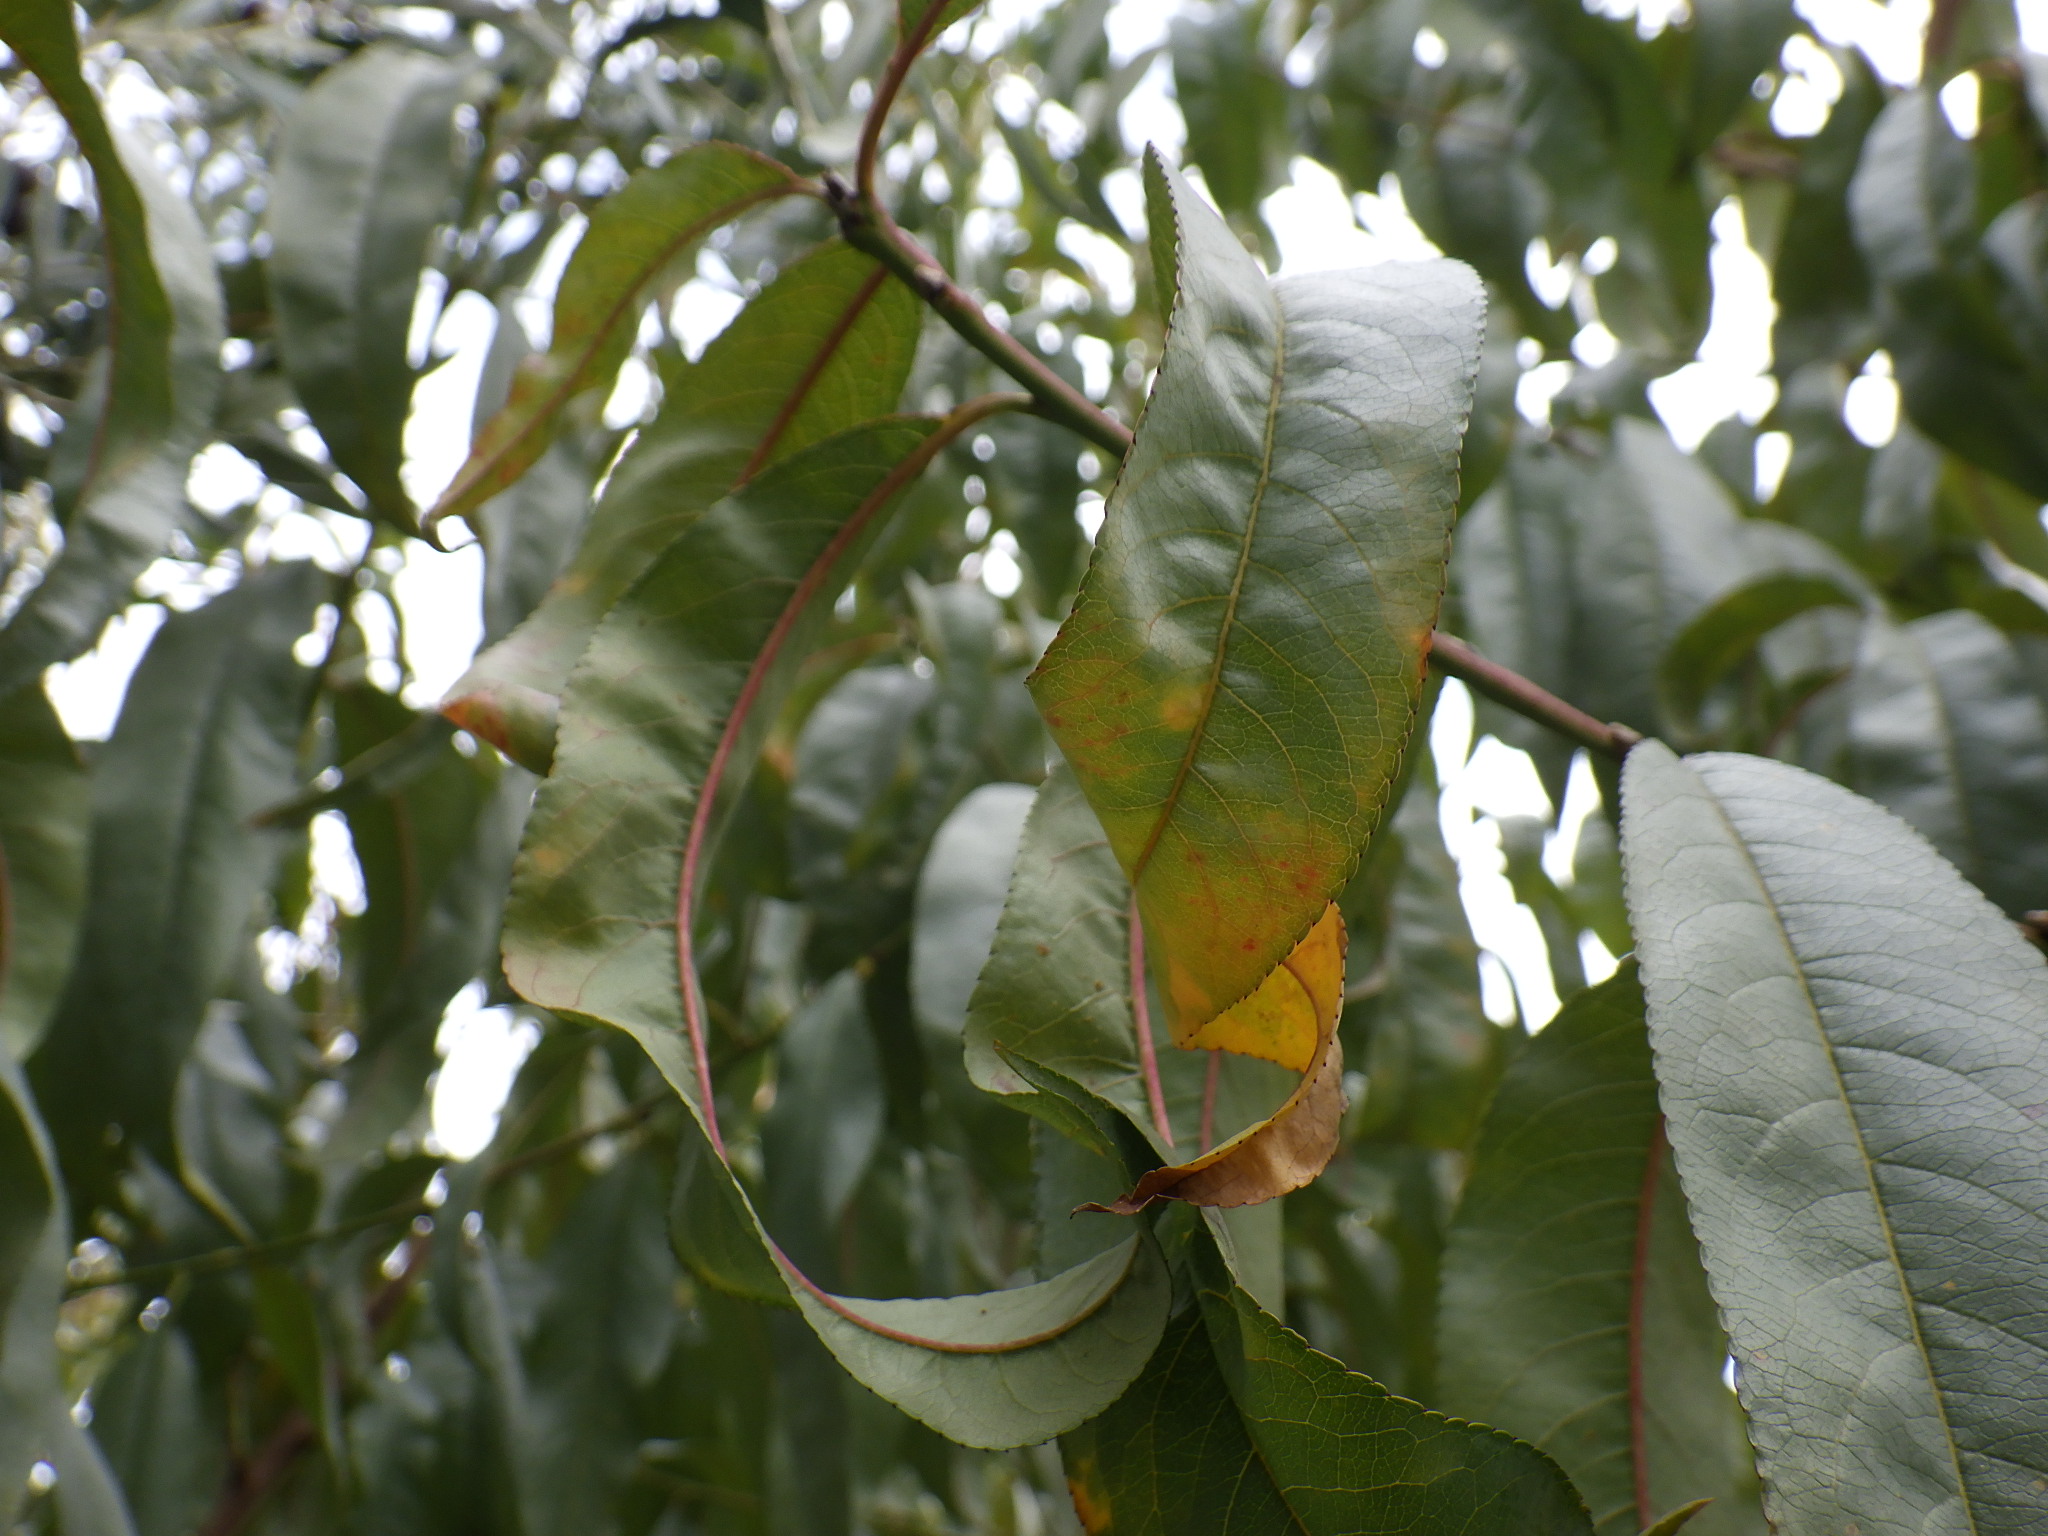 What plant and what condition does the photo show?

peach, silver leaf disease
